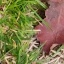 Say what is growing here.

grass
